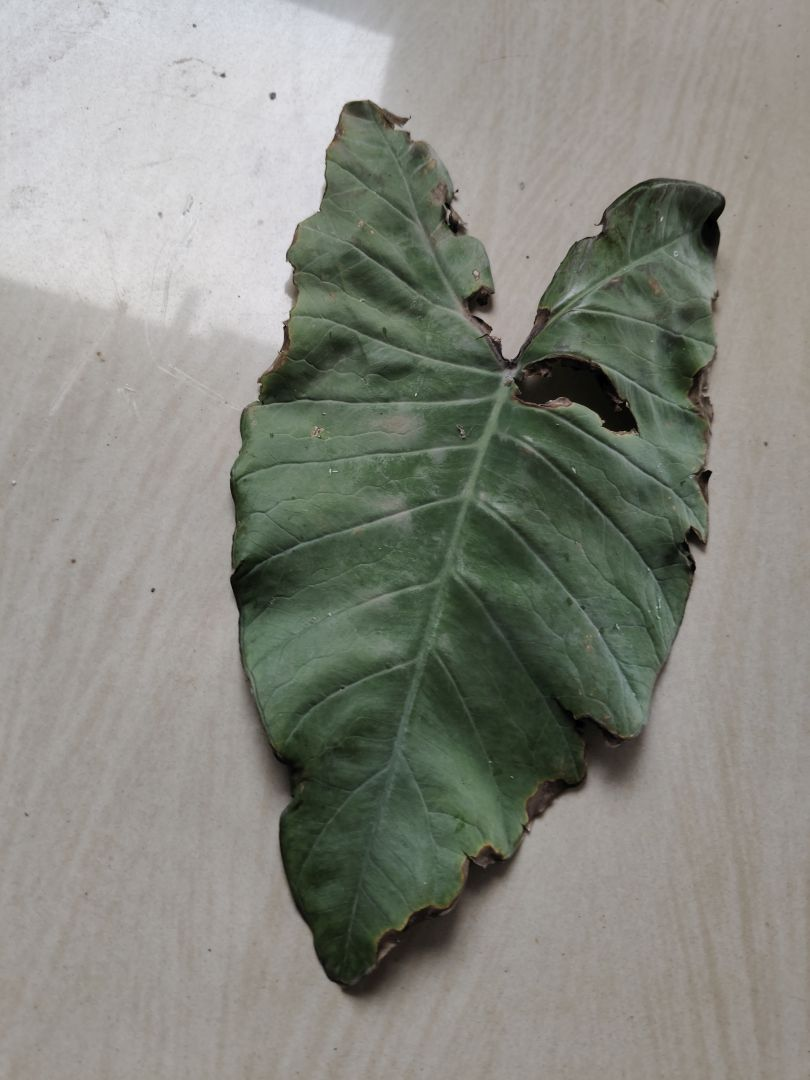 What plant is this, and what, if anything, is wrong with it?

taro, leaf blight
